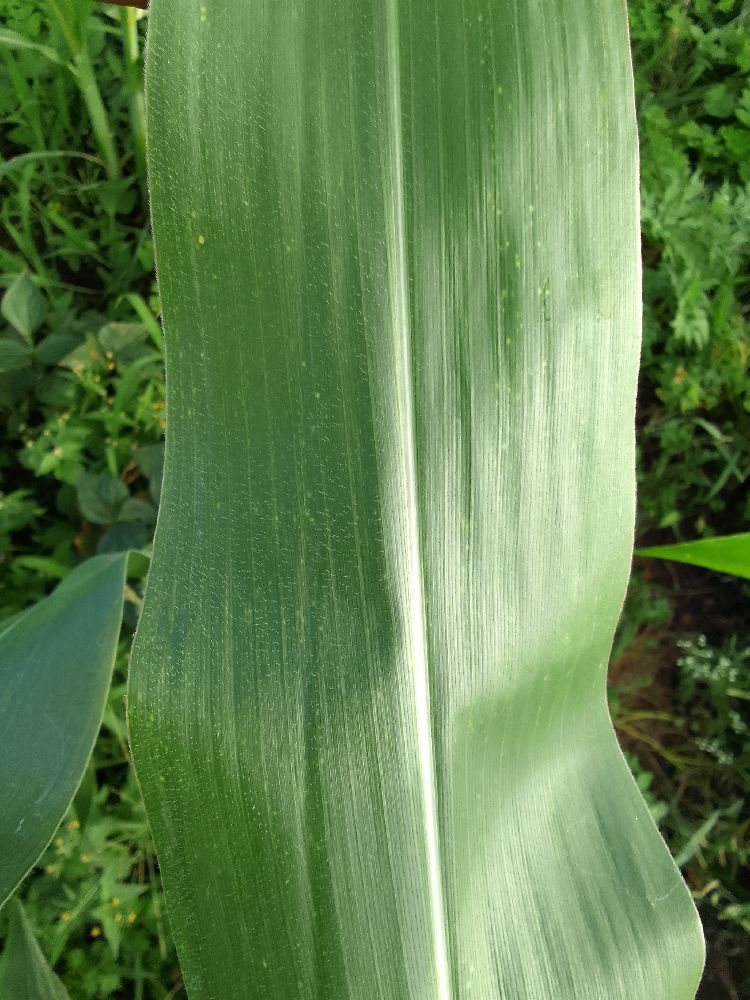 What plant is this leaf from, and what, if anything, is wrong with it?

maize, healthy
